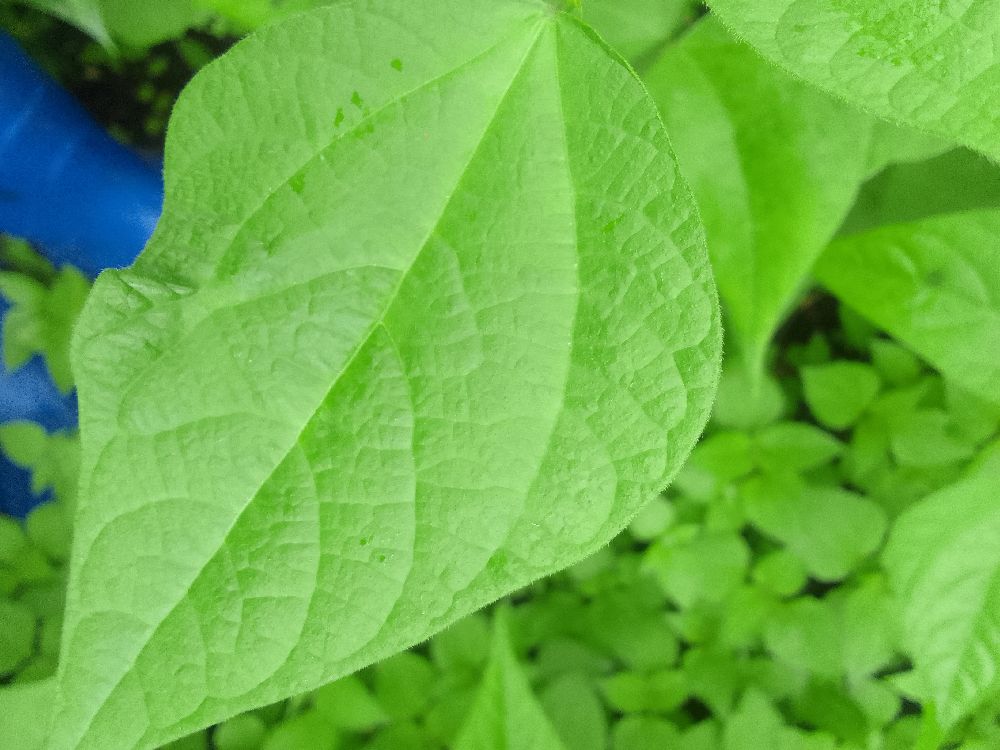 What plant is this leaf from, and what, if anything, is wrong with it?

common bean, healthy
